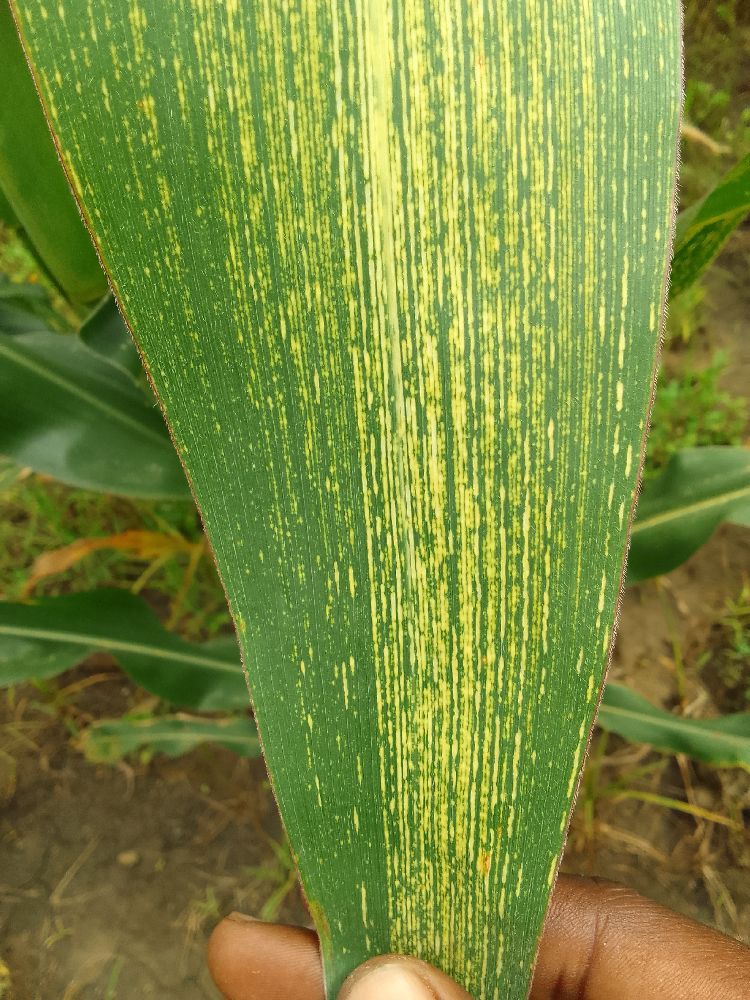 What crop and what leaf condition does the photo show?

maize, maize streak virus
